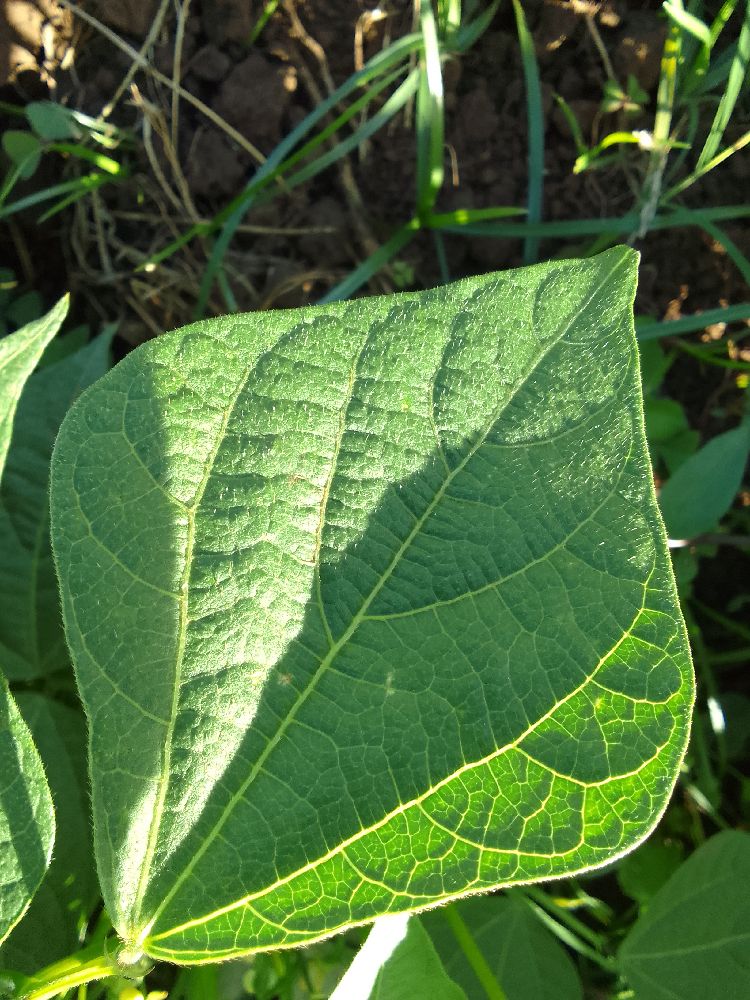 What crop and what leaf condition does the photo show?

common bean, healthy
